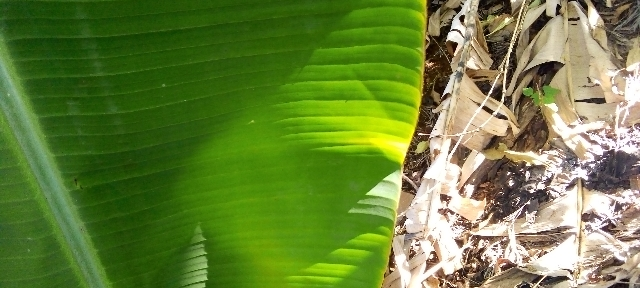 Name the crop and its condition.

banana, healthy
